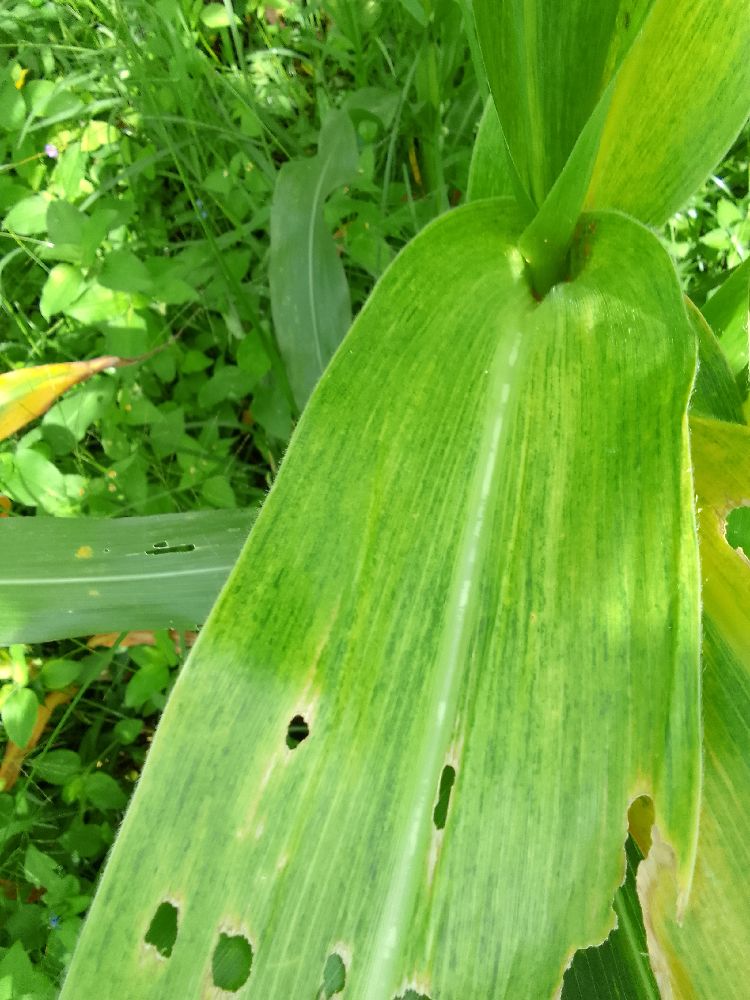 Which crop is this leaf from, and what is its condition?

maize, maize lethal necrosis
